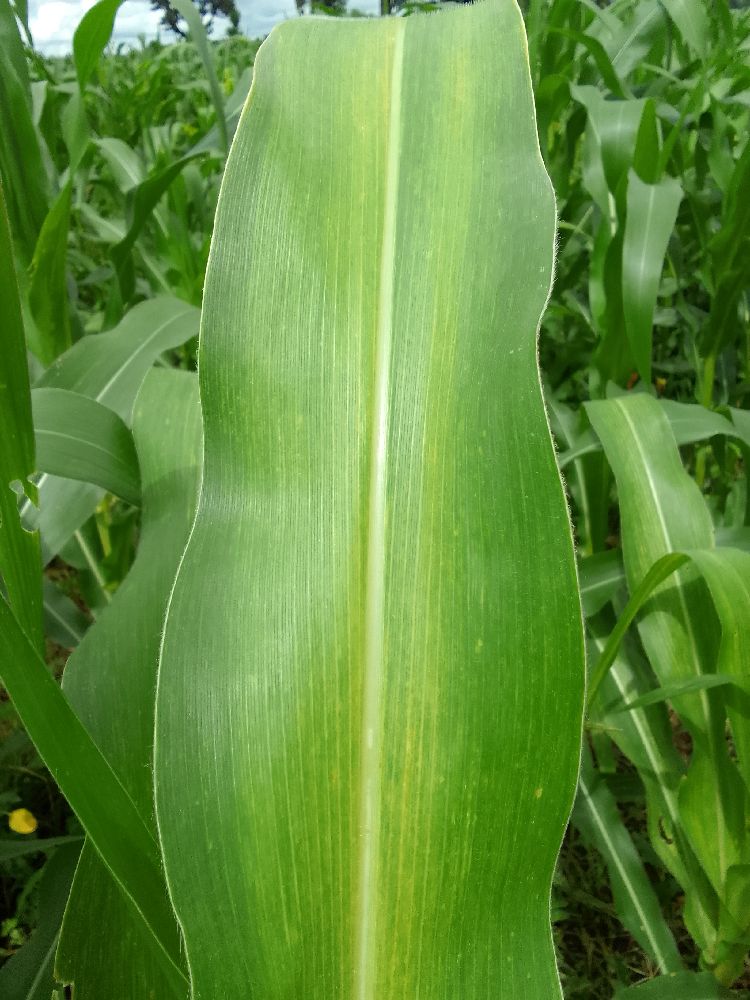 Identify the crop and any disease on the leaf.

maize, maize lethal necrosis
